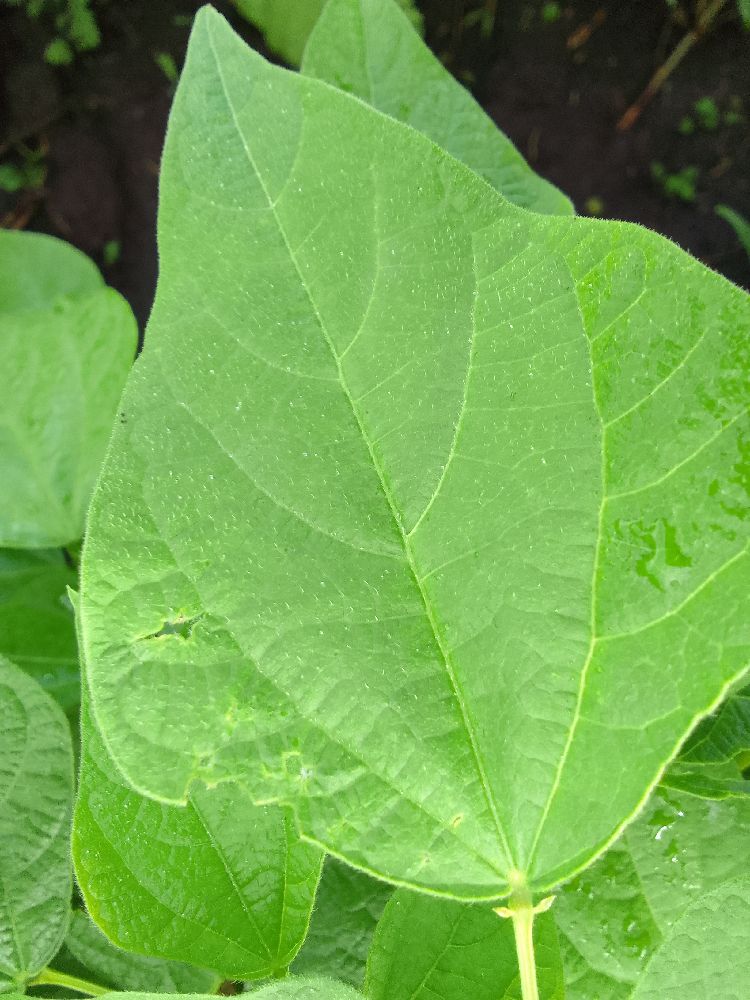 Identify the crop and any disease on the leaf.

common bean, healthy
